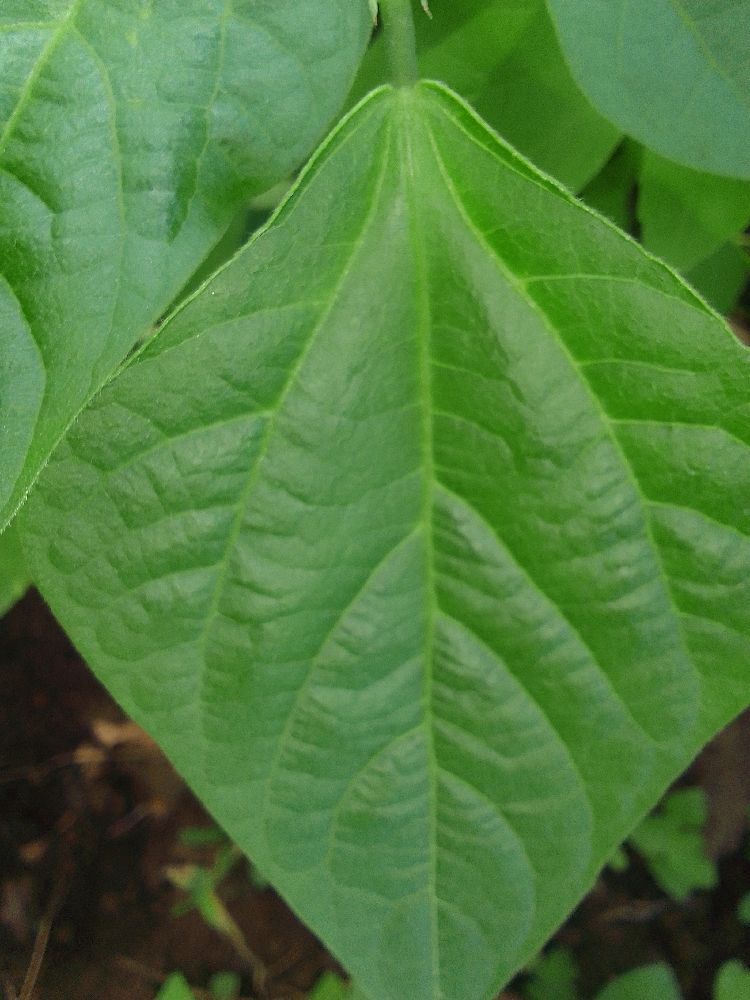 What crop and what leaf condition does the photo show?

common bean, healthy
